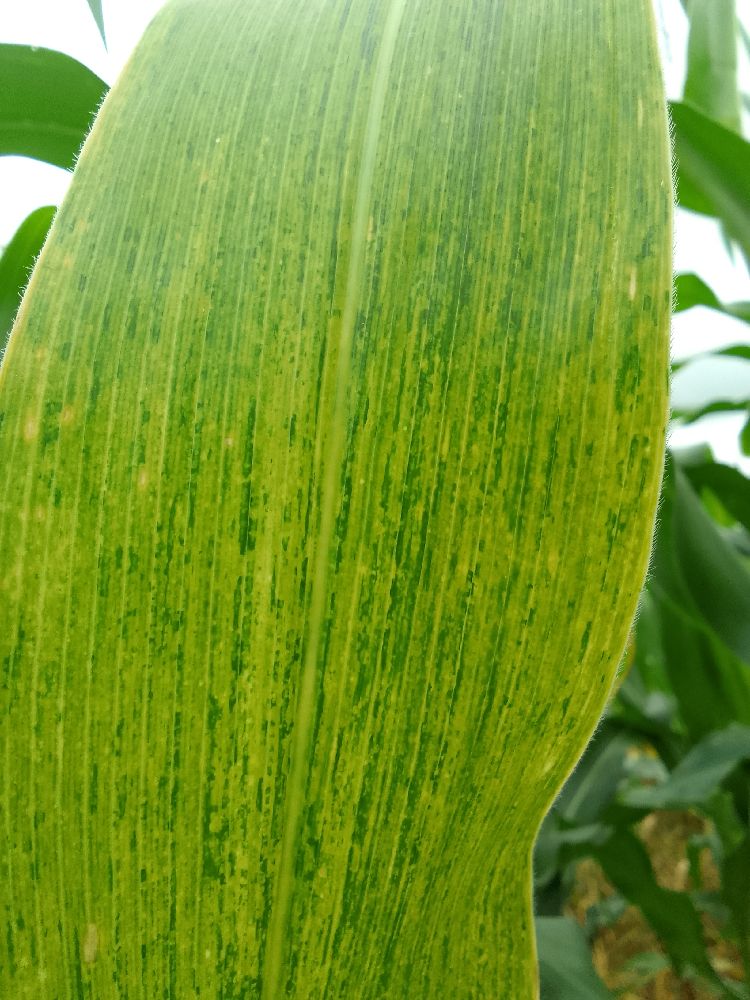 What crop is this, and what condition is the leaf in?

maize, maize lethal necrosis
